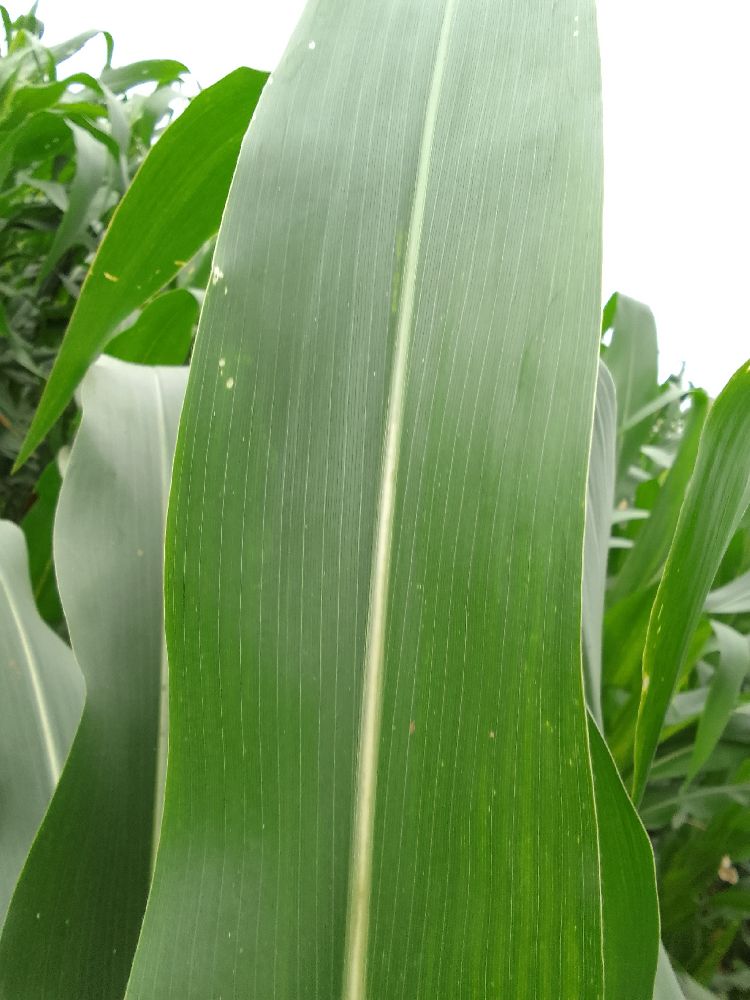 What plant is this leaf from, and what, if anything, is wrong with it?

maize, healthy
